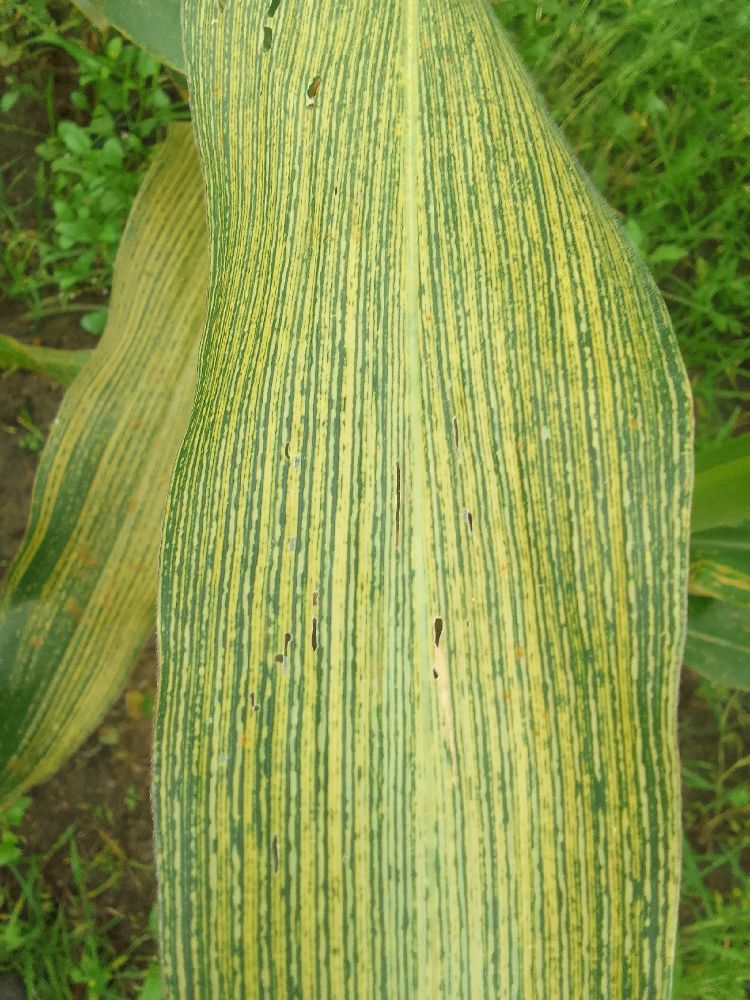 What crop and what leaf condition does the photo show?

maize, maize streak virus
